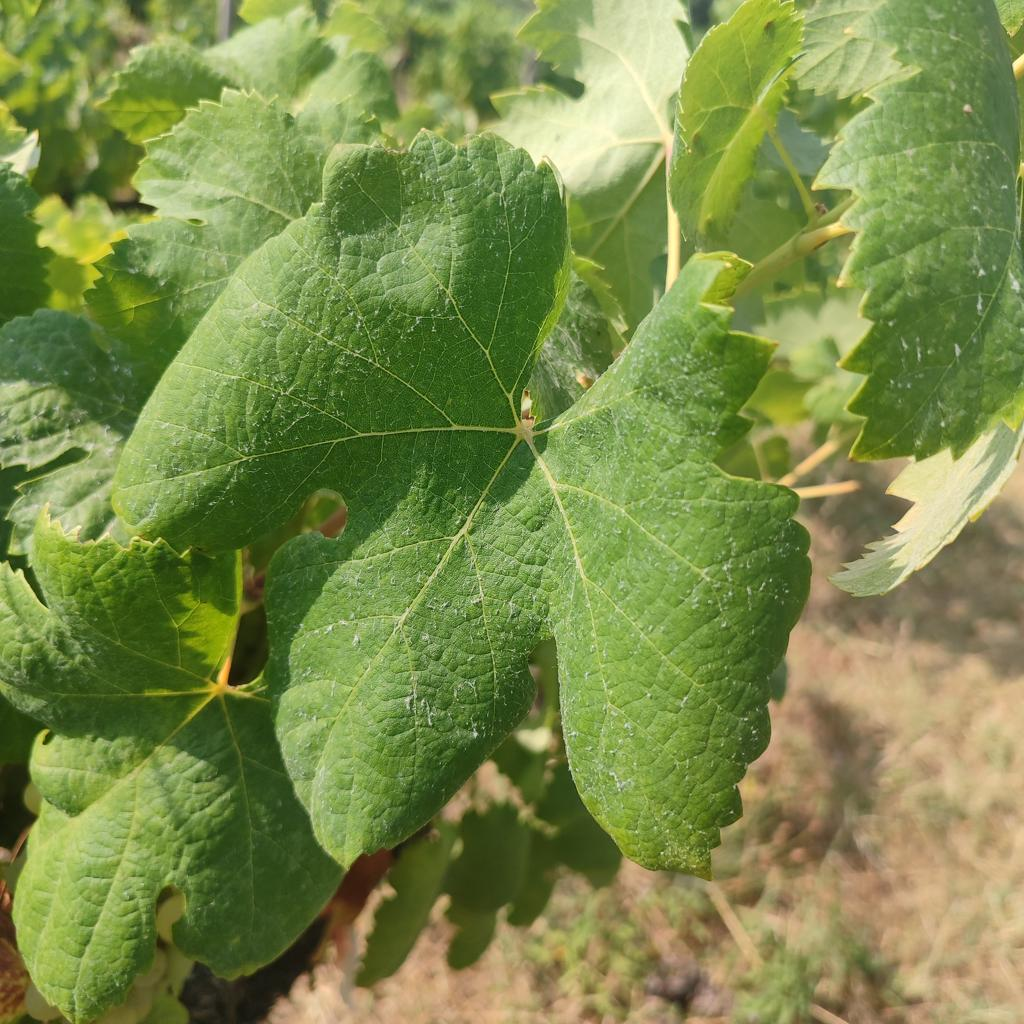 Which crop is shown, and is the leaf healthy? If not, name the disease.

grapevine, healthy
